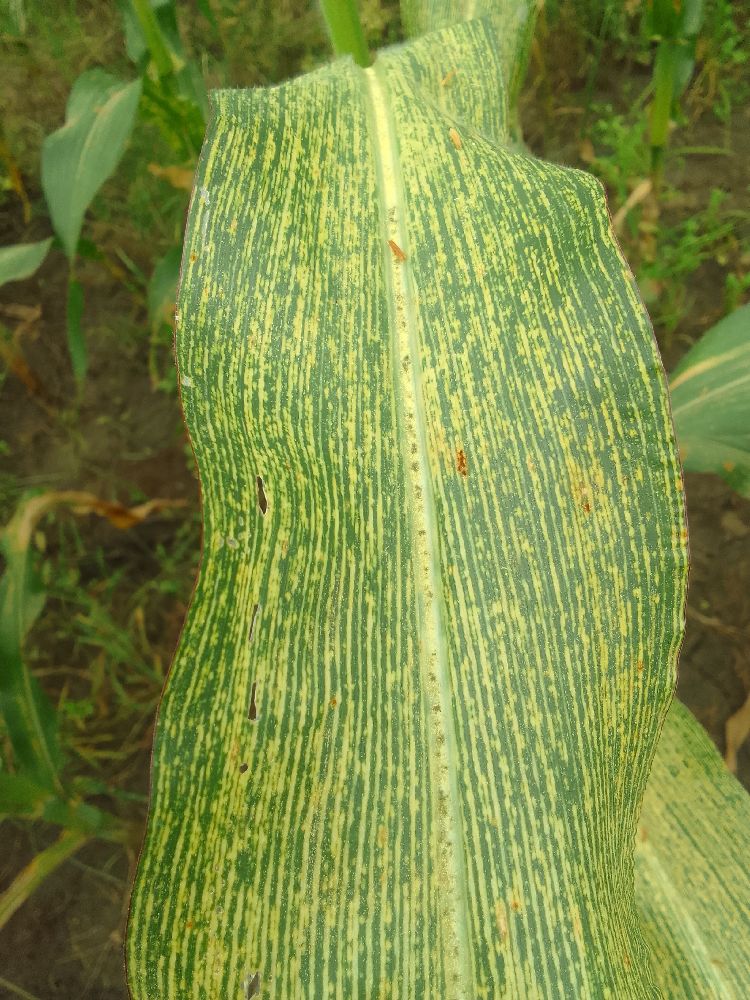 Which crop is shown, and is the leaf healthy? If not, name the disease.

maize, maize streak virus
